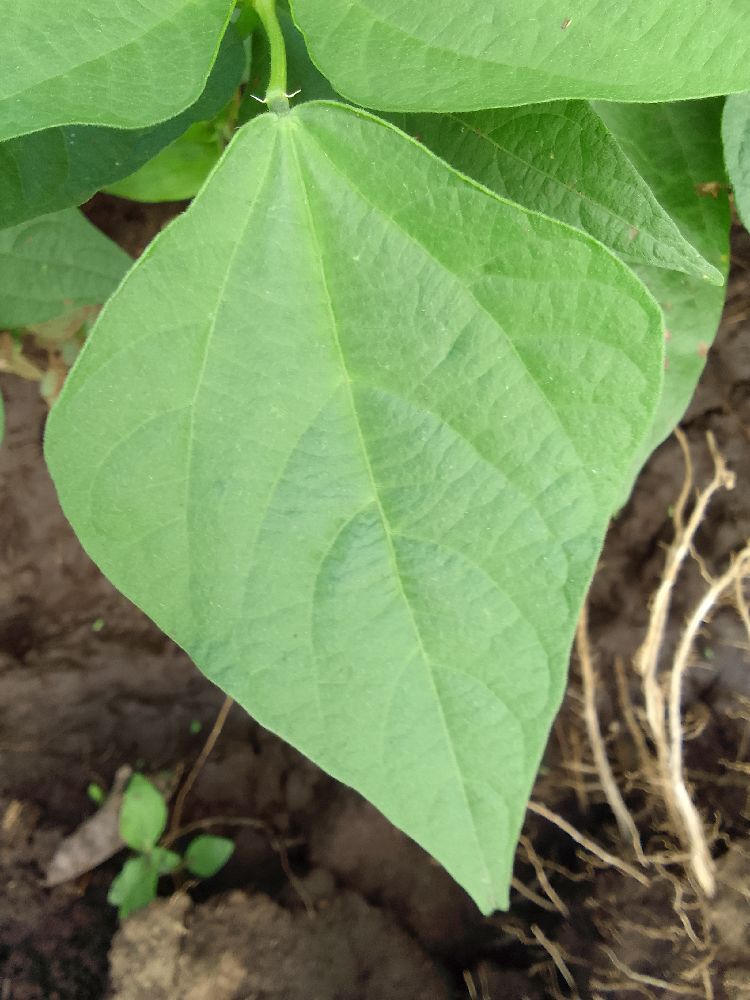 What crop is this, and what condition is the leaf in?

common bean, healthy
